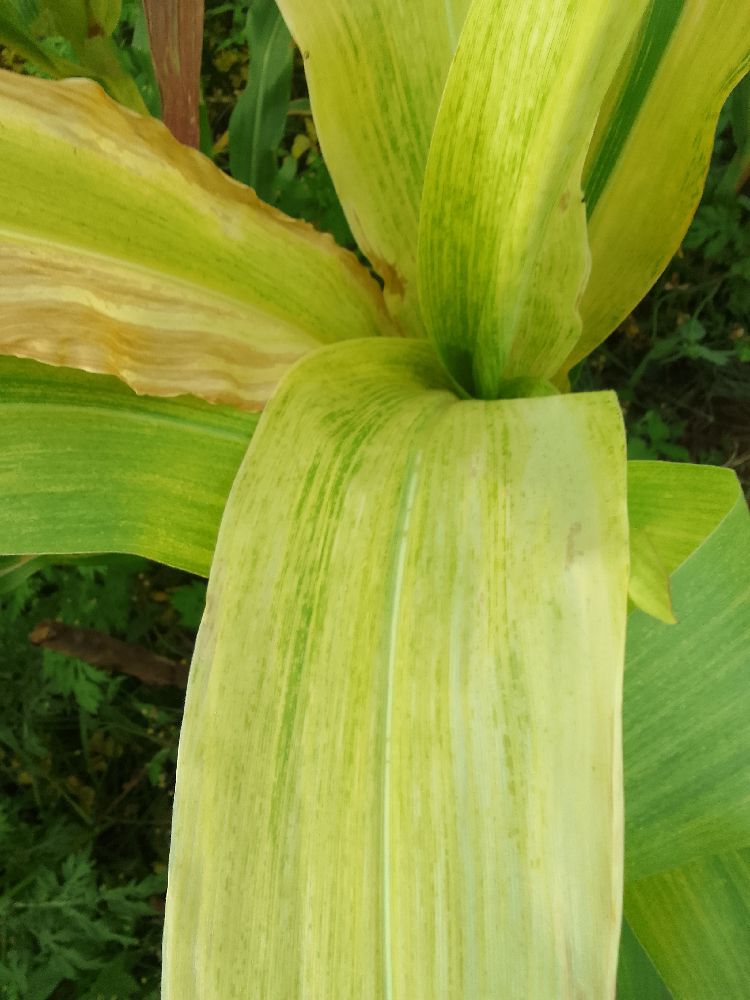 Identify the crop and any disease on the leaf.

maize, maize lethal necrosis
